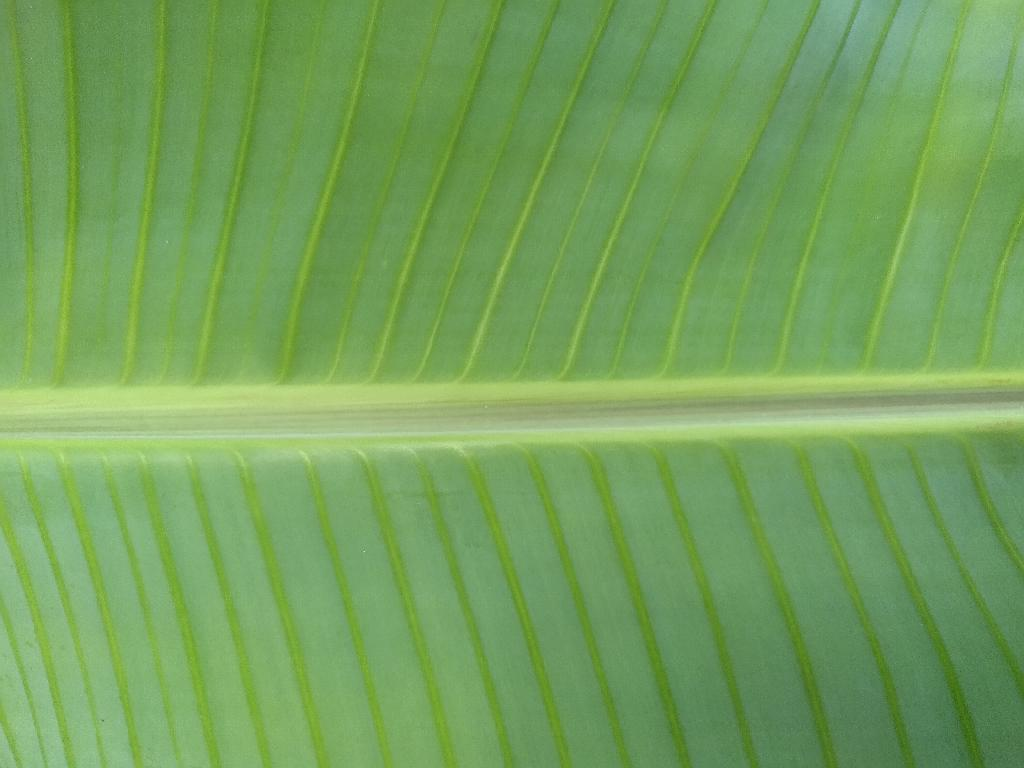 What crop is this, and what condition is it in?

banana, healthy
